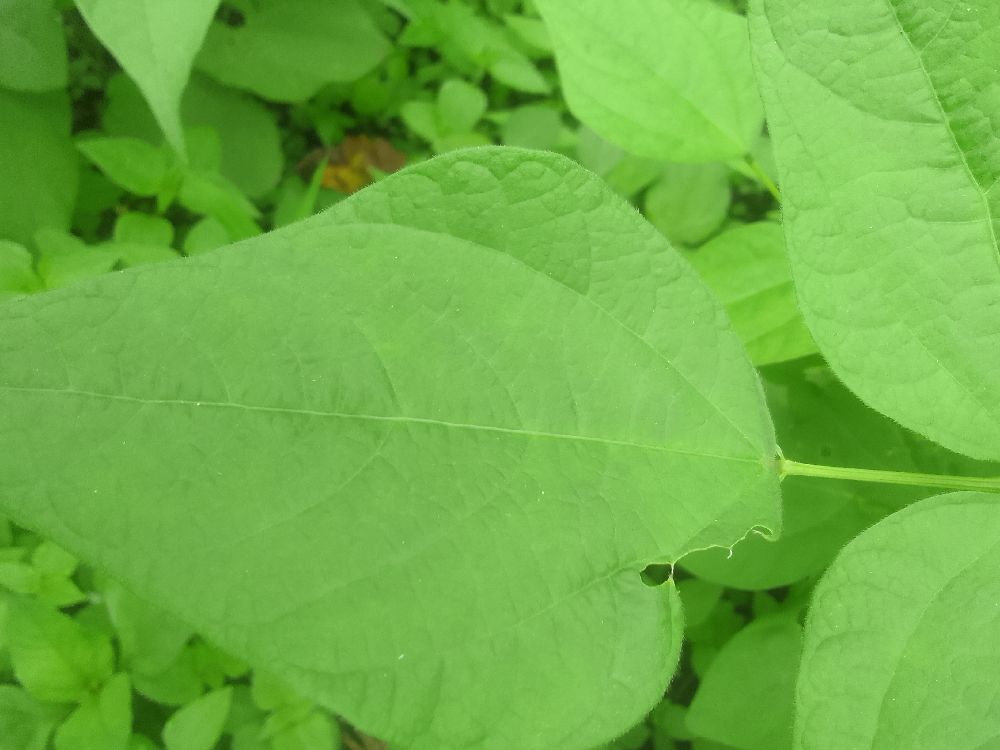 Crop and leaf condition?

common bean, healthy
